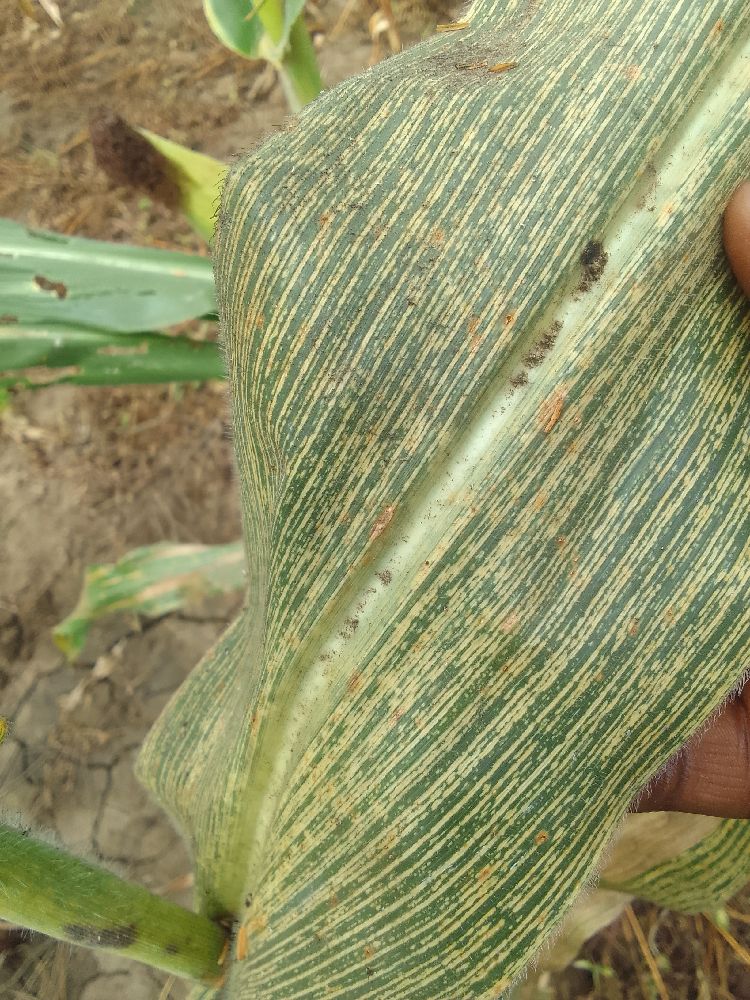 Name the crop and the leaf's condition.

maize, maize streak virus
